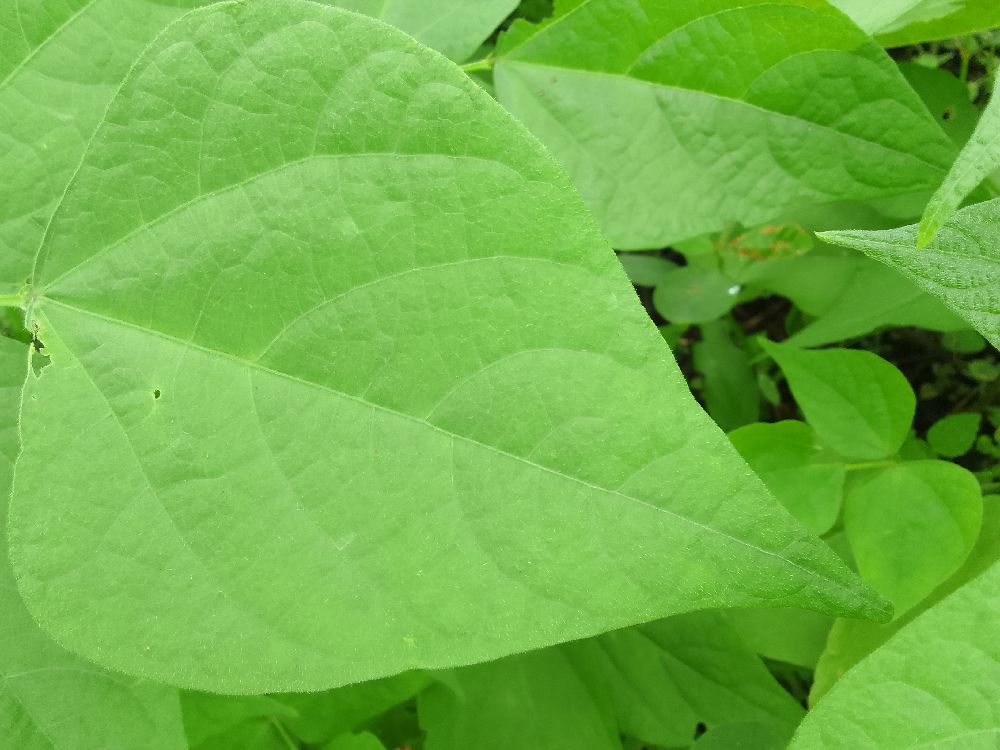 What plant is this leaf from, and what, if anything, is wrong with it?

common bean, healthy
